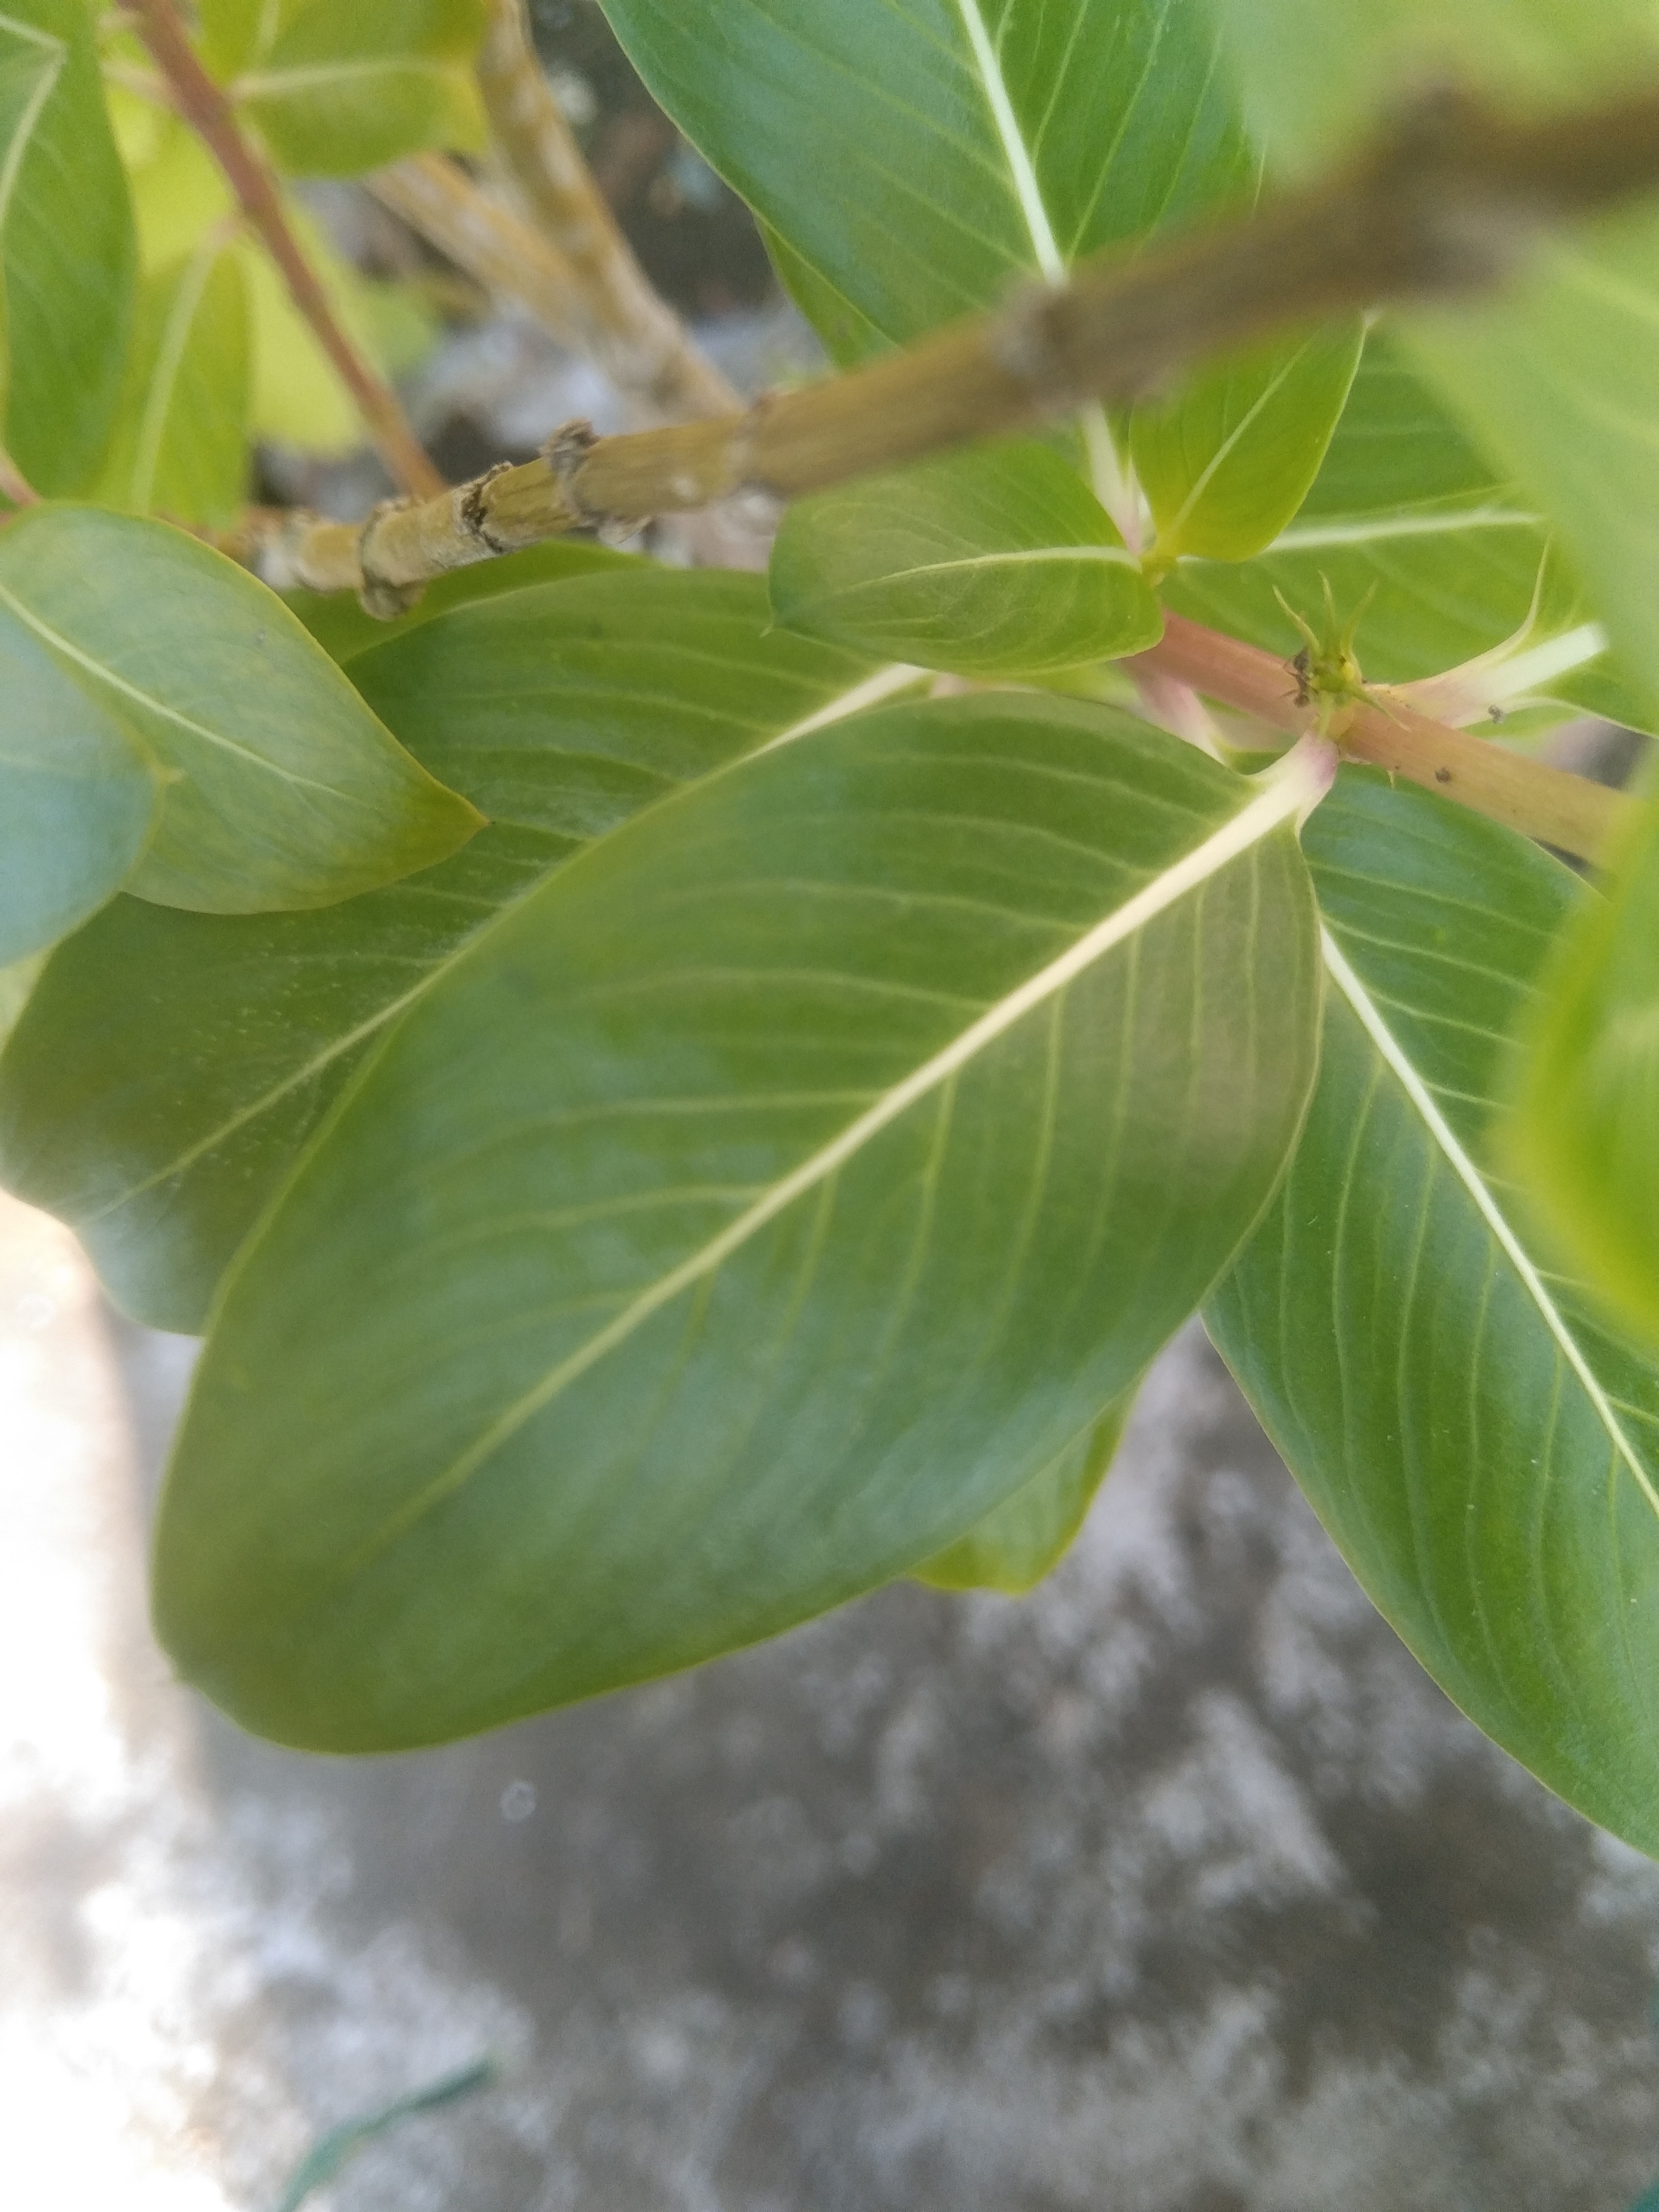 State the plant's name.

rose periwinkle
